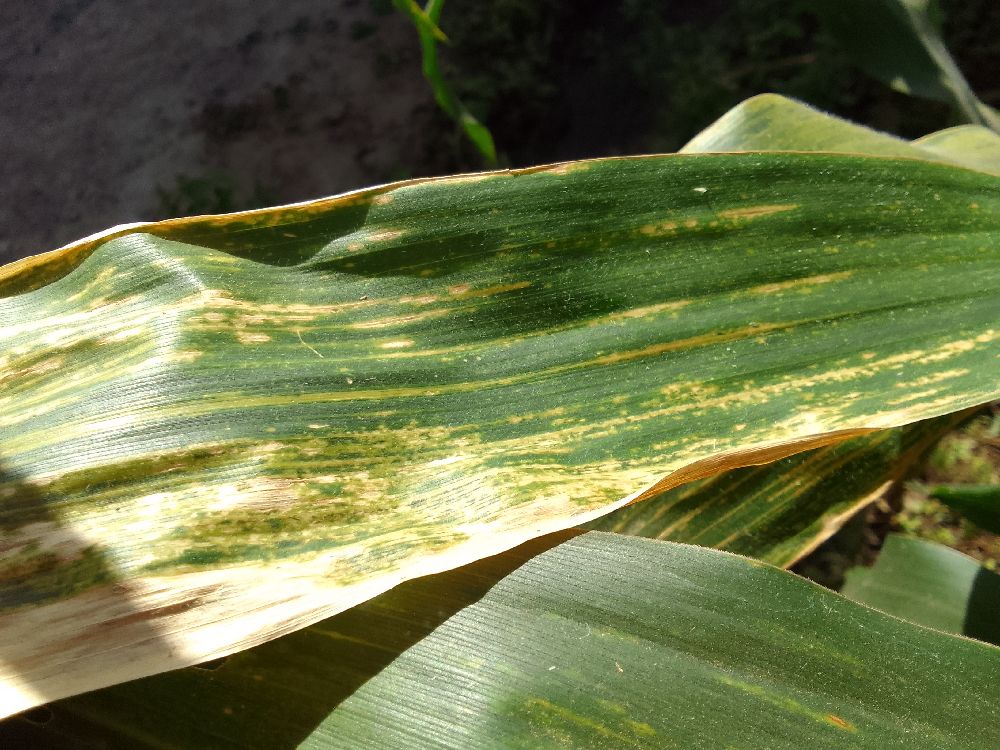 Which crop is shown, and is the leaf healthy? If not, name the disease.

maize, maize lethal necrosis
